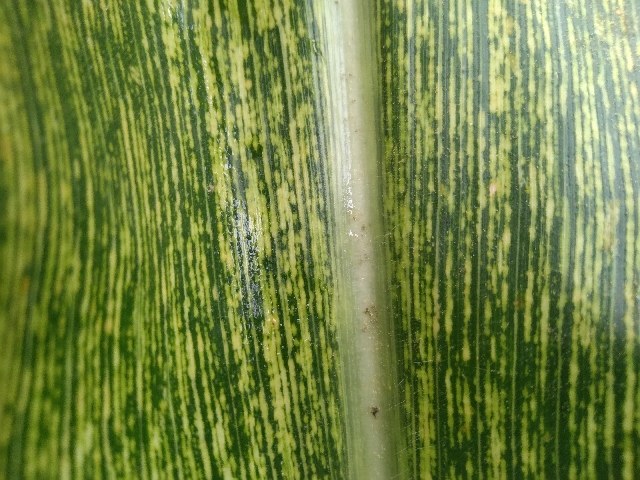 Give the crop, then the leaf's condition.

maize, maize streak virus
